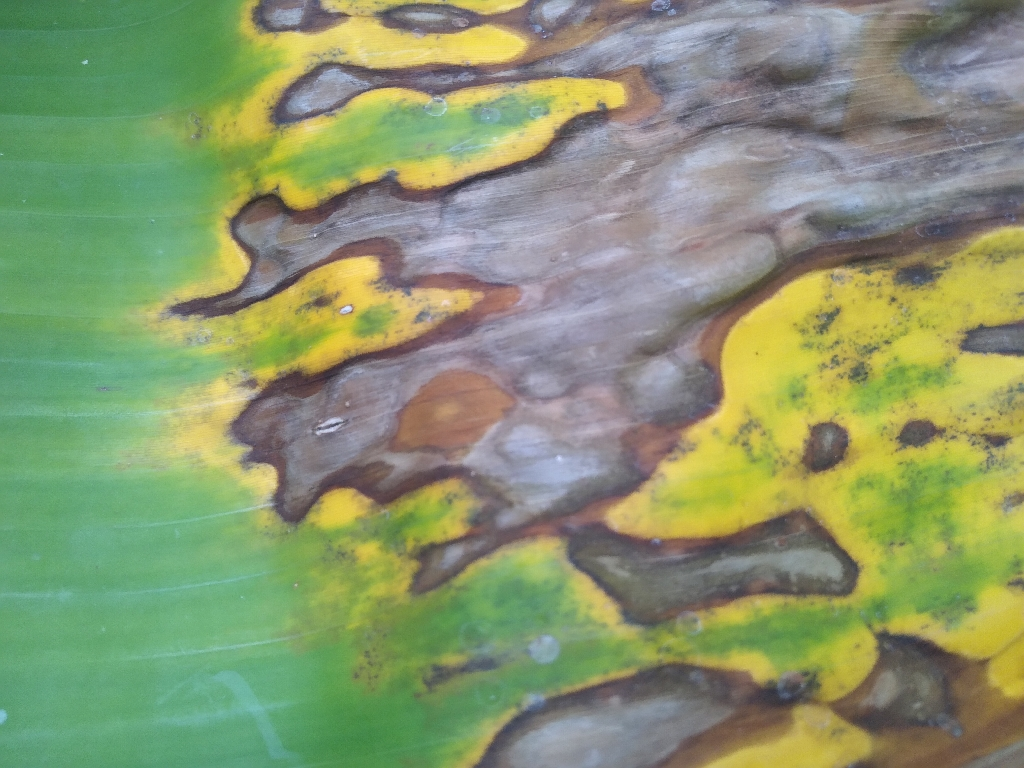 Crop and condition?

banana, black sigatoka
